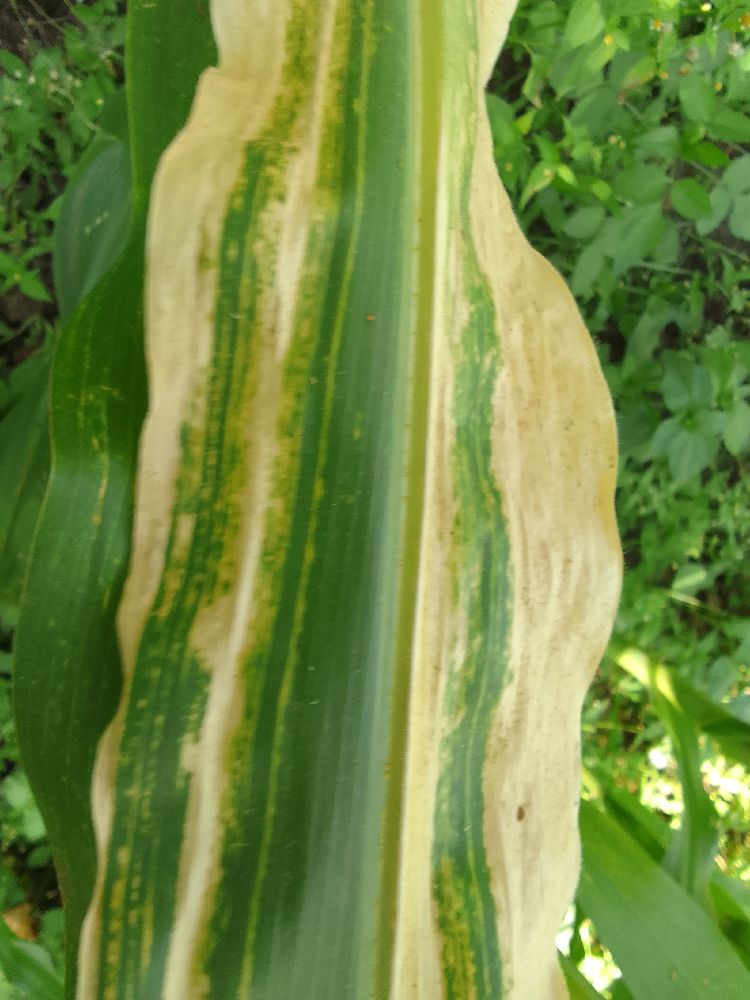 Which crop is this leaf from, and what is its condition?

maize, maize lethal necrosis
